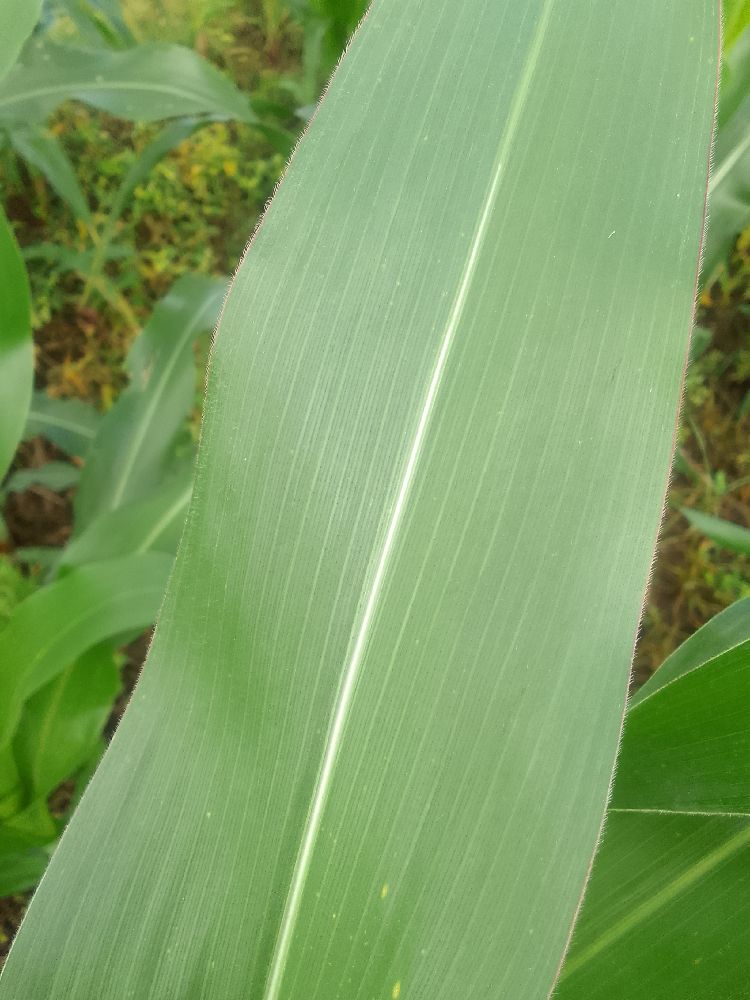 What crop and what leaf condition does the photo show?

maize, healthy
